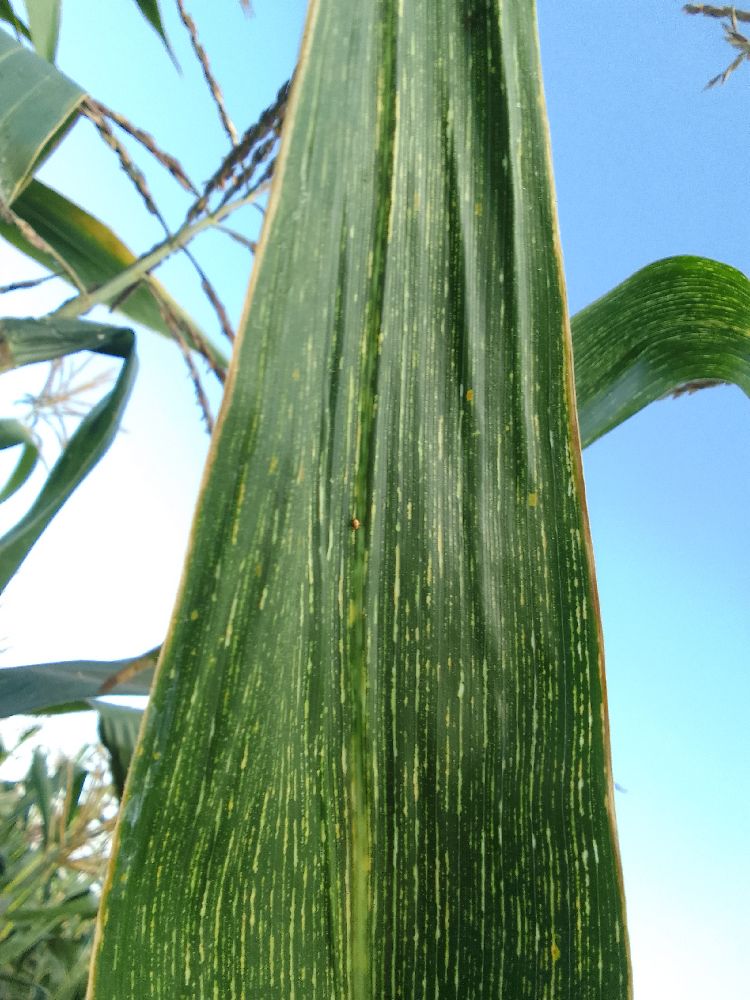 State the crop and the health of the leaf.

maize, maize streak virus
